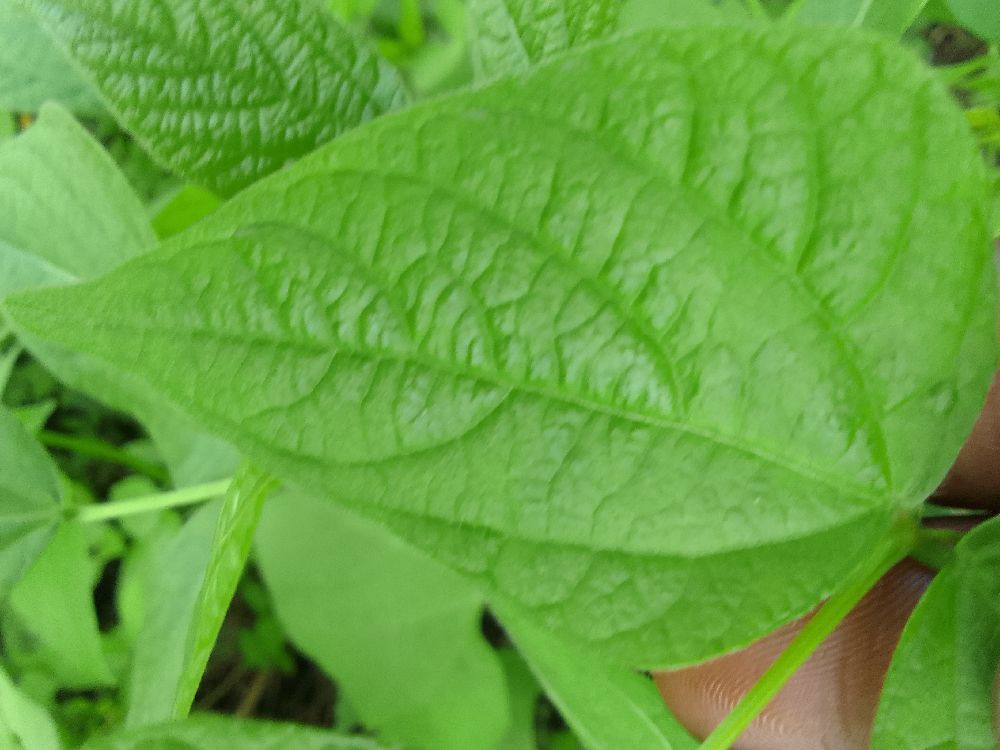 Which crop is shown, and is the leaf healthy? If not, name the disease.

common bean, healthy
